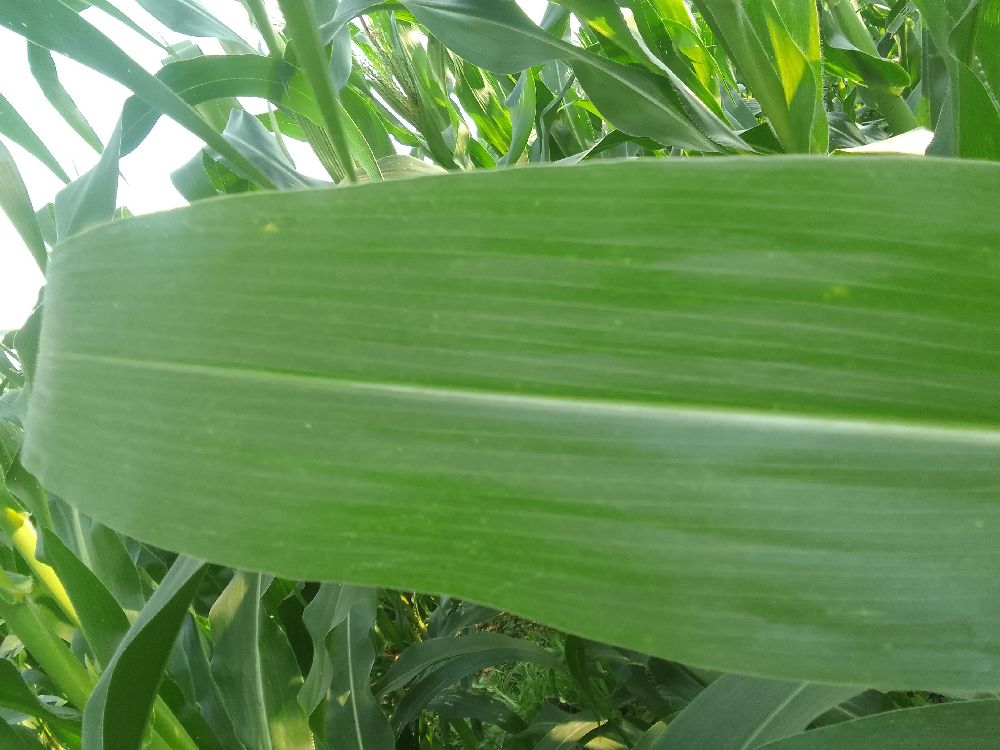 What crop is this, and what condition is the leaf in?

maize, healthy
